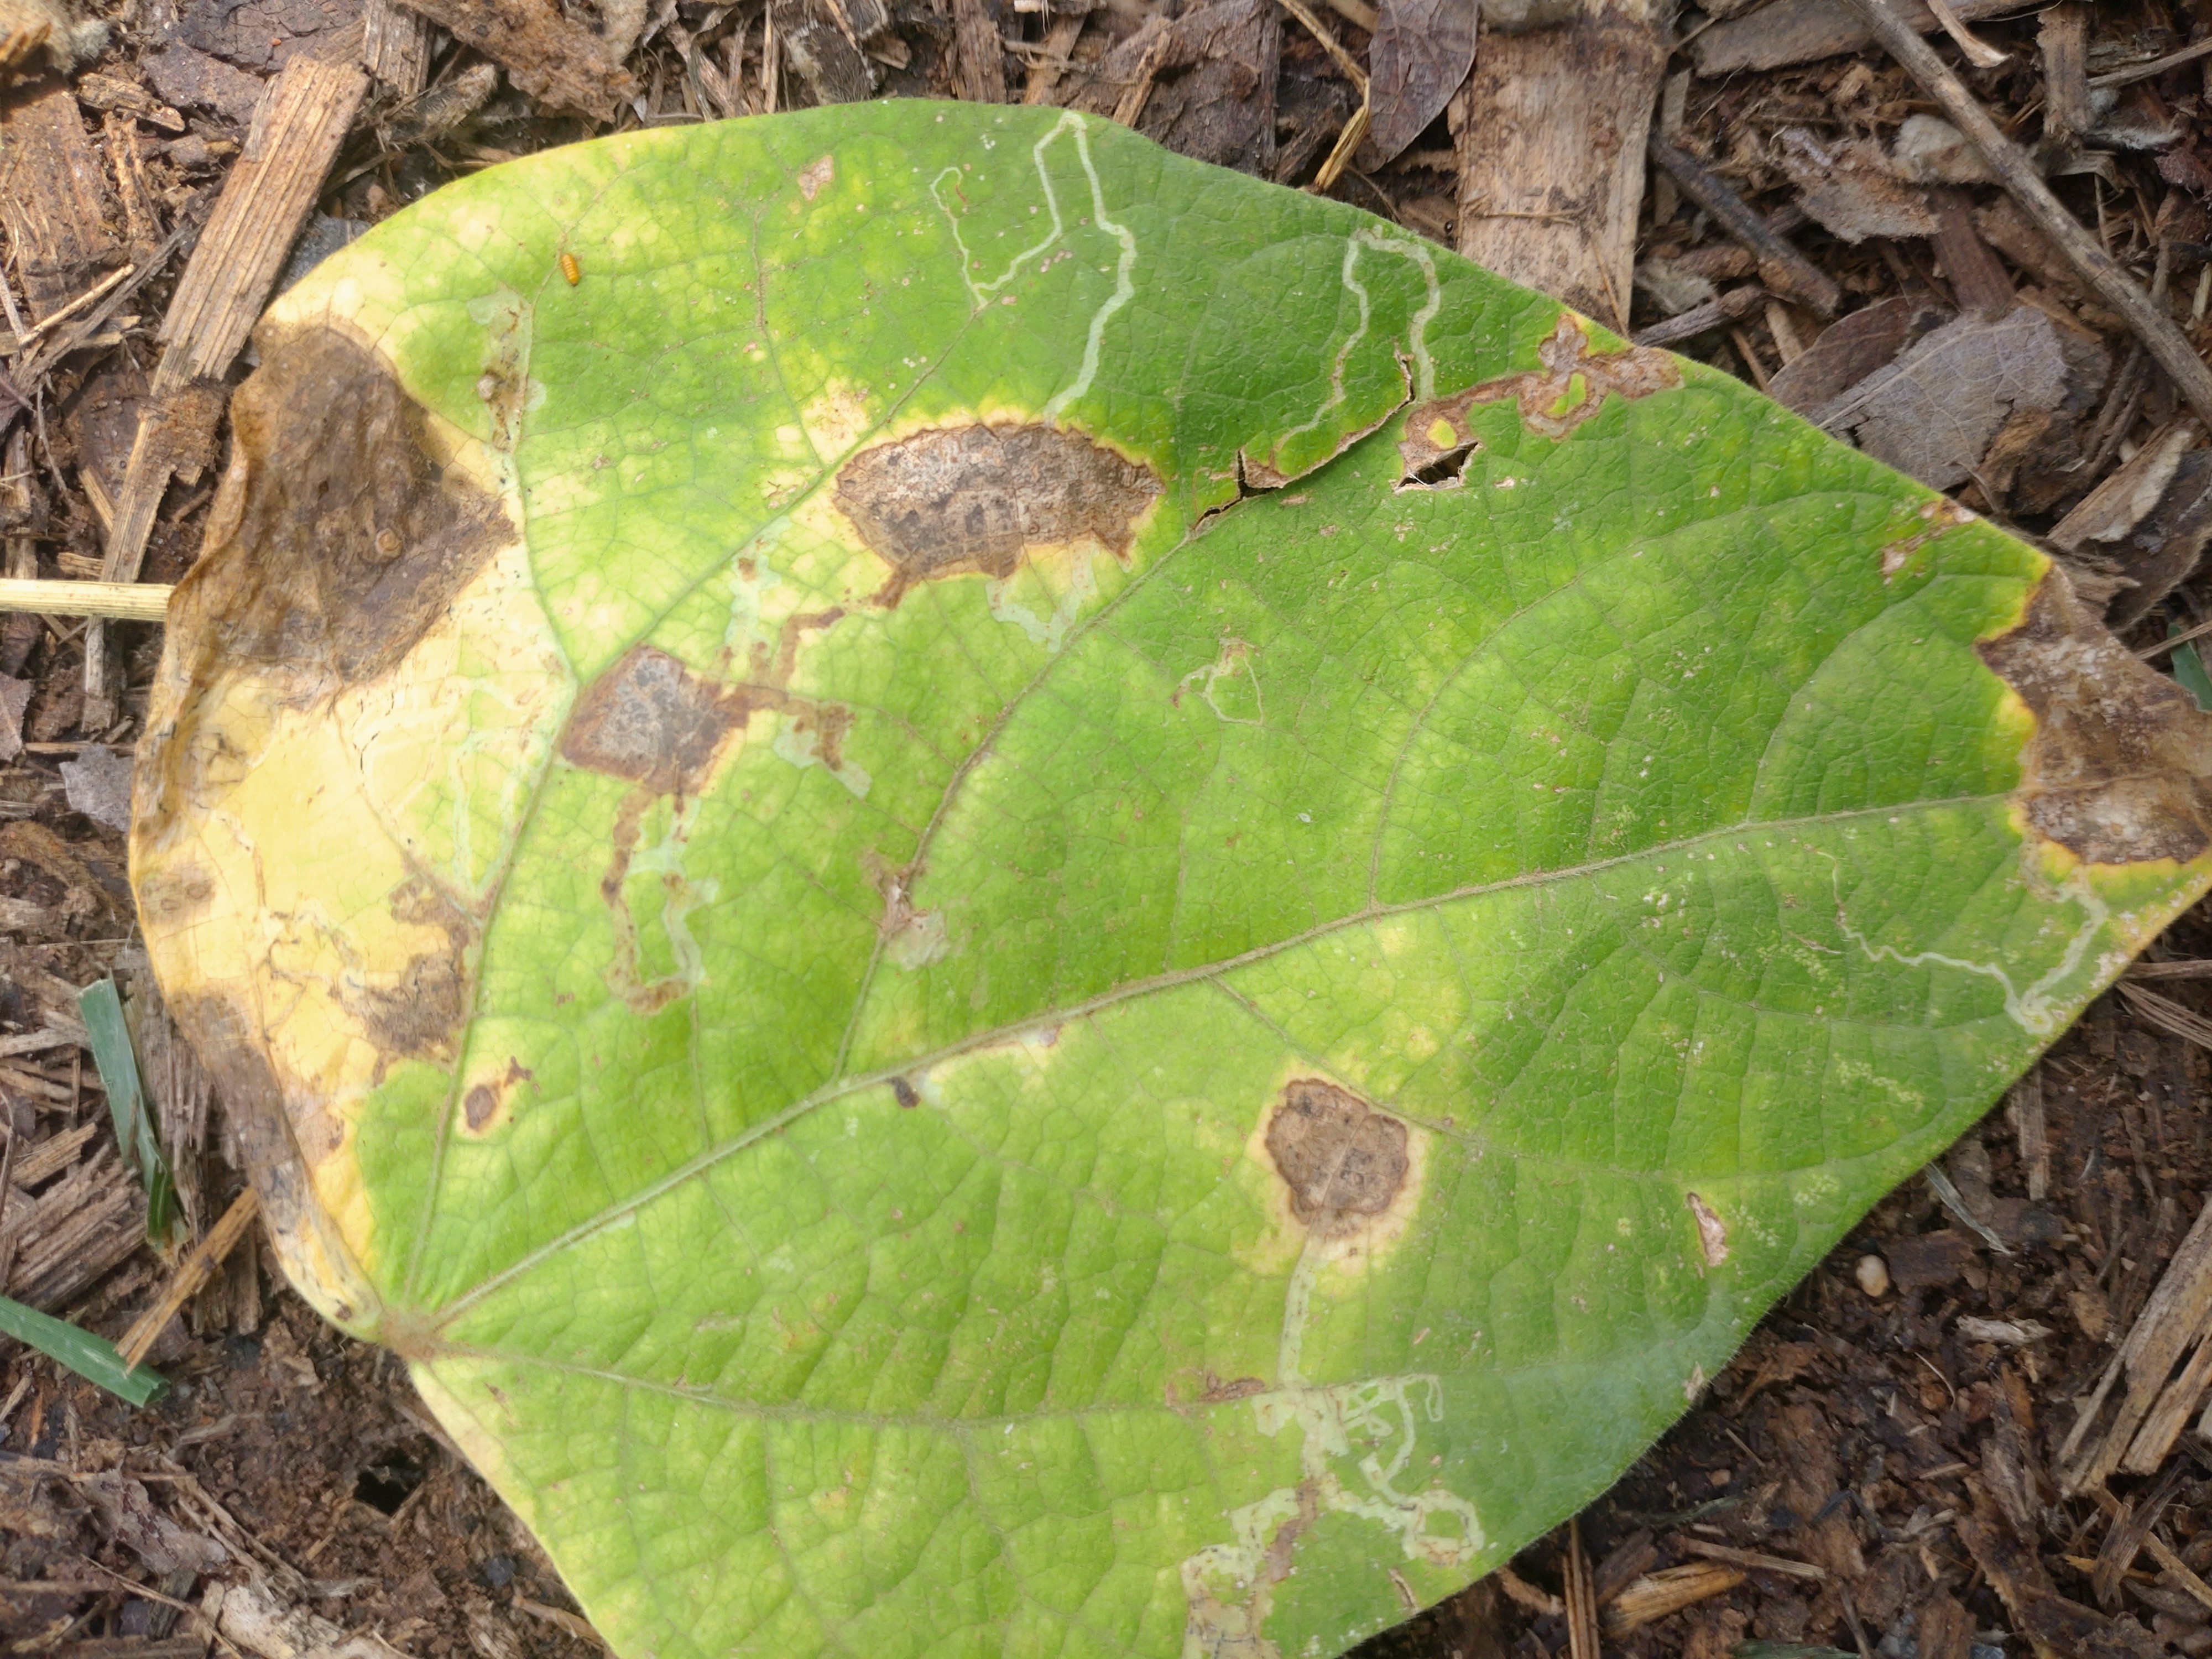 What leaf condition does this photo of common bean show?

anthracnose
